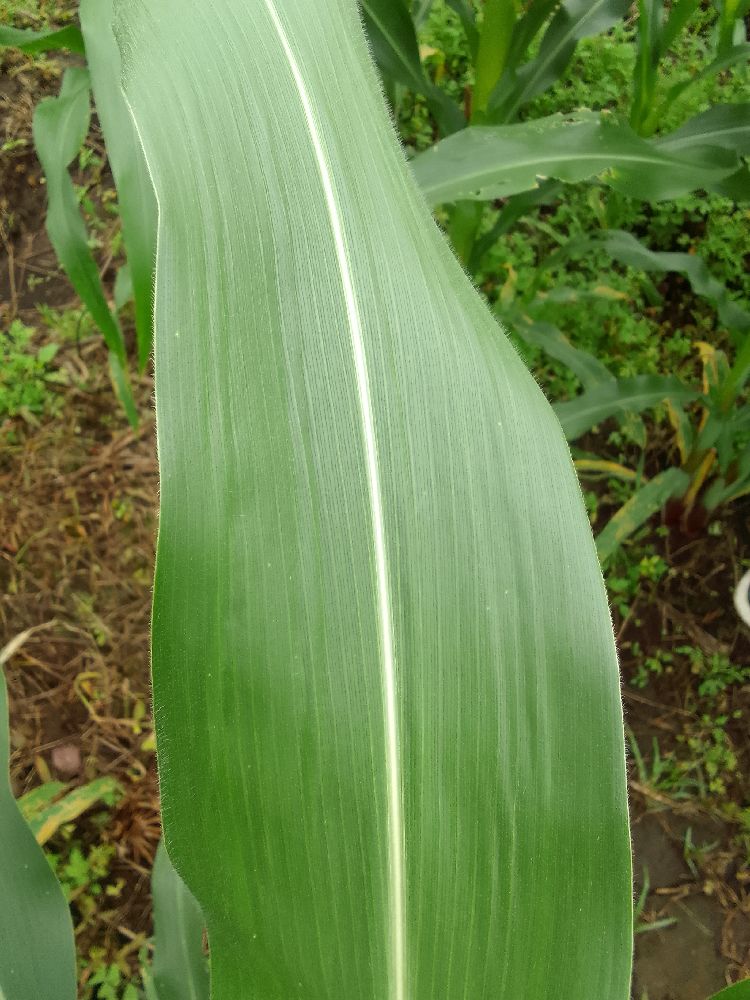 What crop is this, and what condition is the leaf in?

maize, healthy
